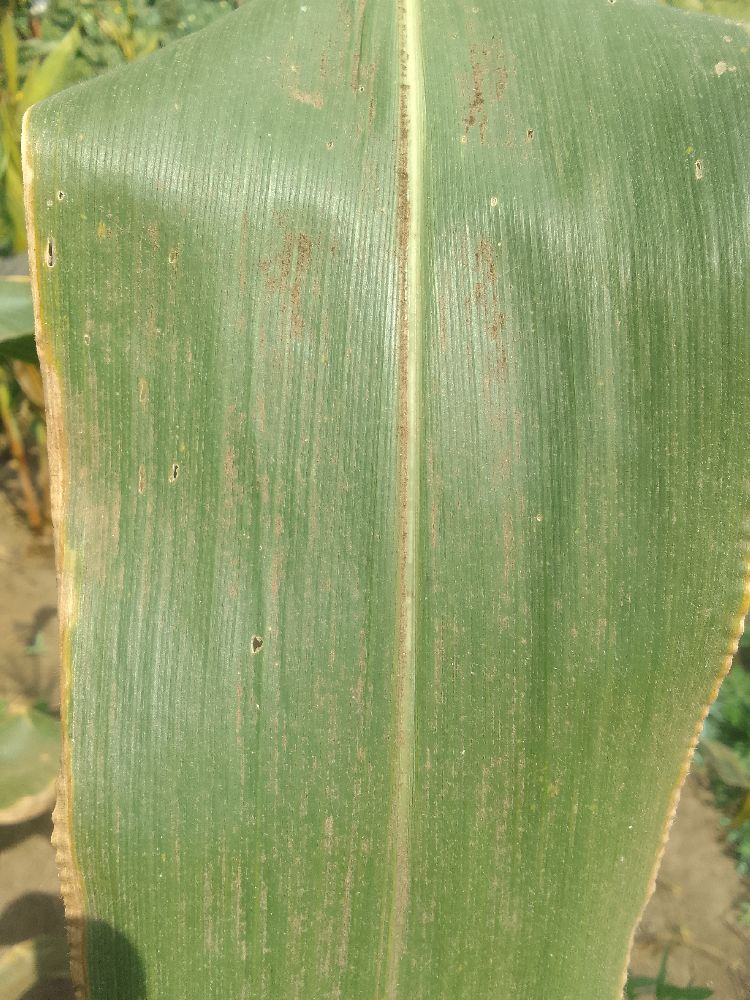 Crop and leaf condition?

maize, healthy
